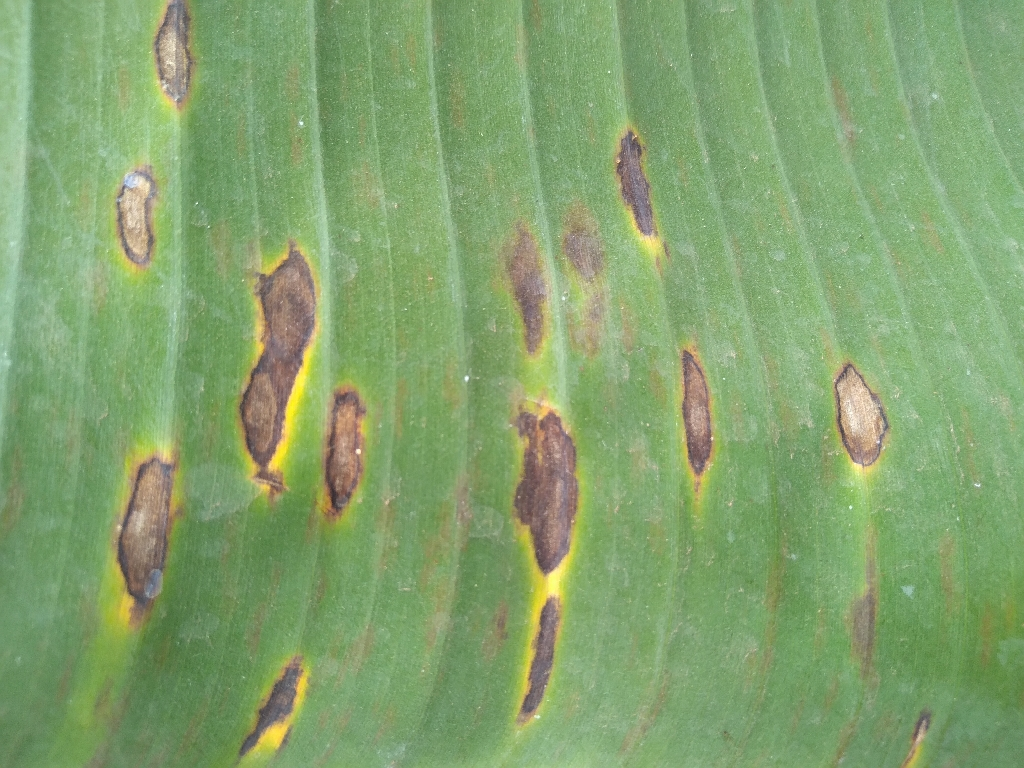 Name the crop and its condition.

banana, black sigatoka
